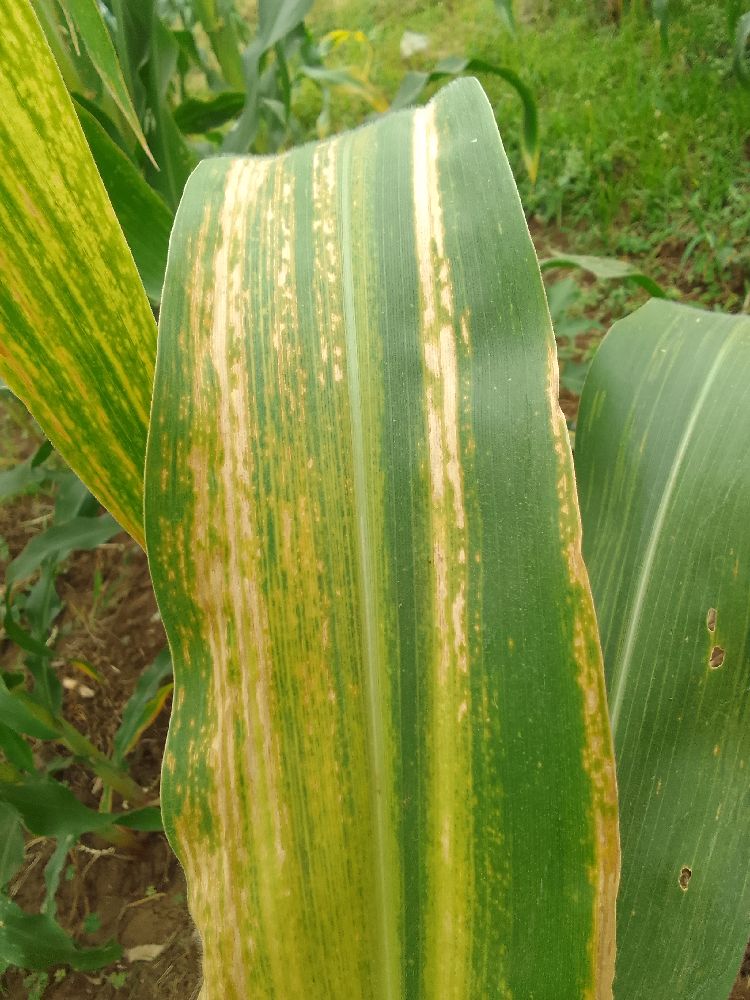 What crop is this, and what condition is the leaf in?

maize, maize lethal necrosis
